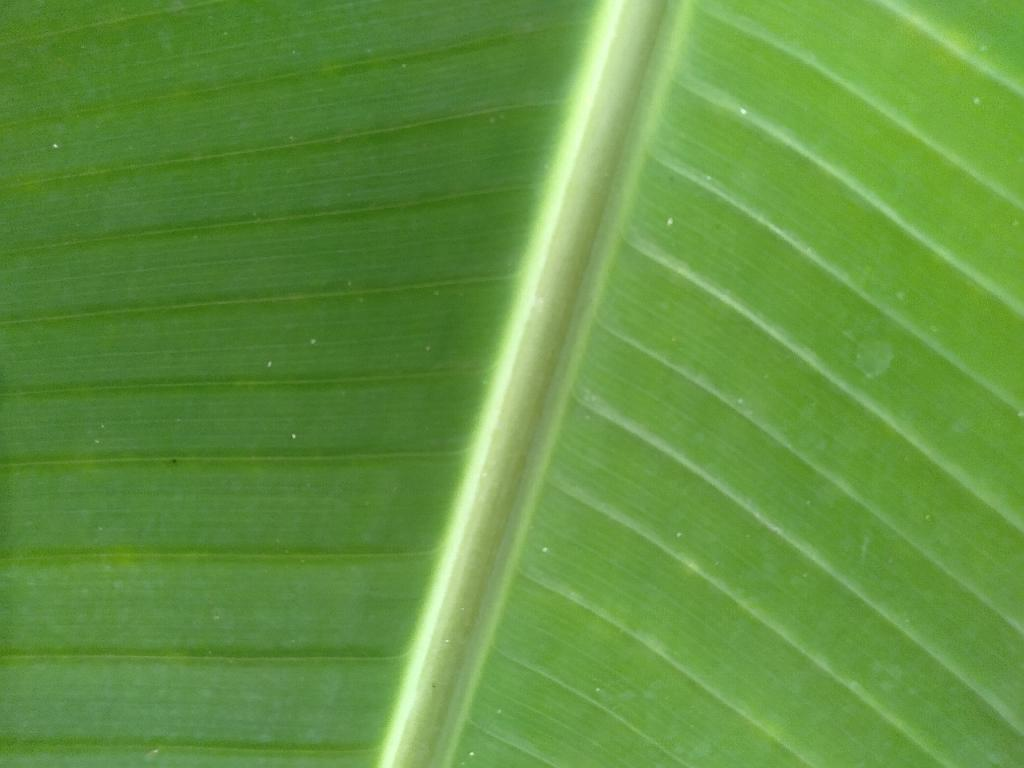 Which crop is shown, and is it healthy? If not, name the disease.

banana, healthy
